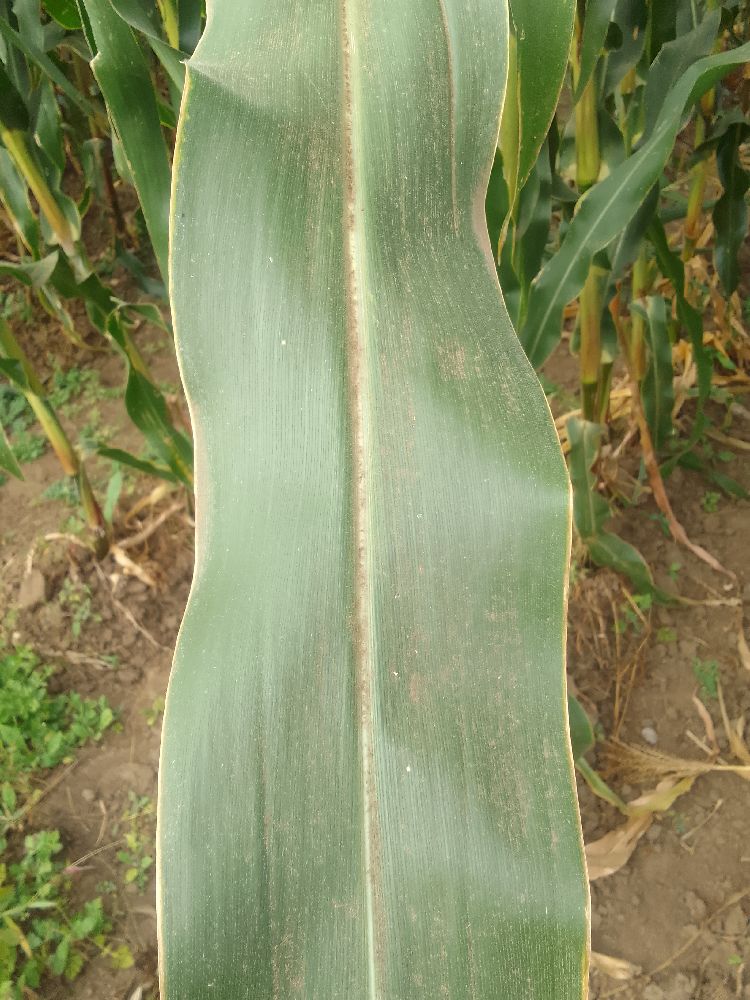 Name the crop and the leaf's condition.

maize, healthy
